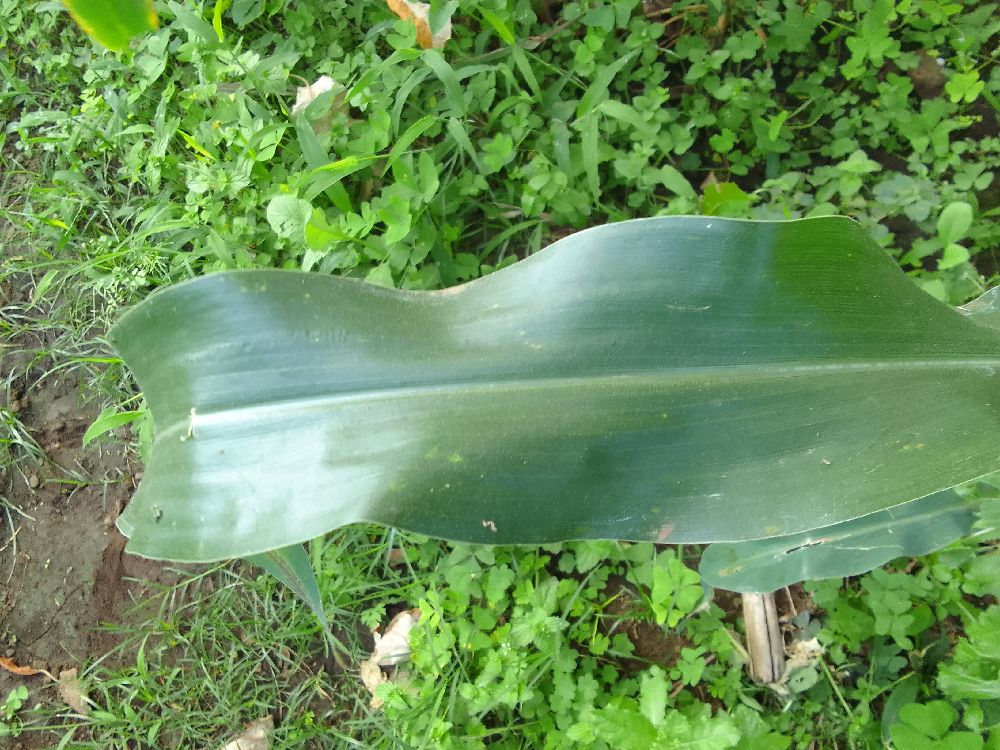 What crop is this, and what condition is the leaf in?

maize, healthy
